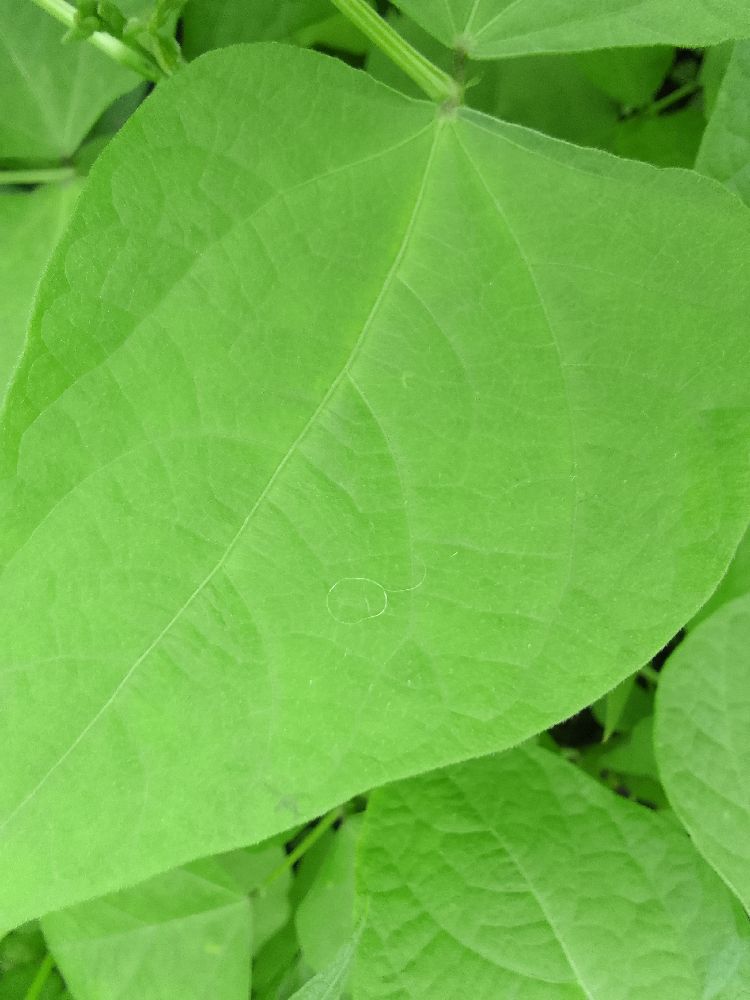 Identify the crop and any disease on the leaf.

common bean, healthy
